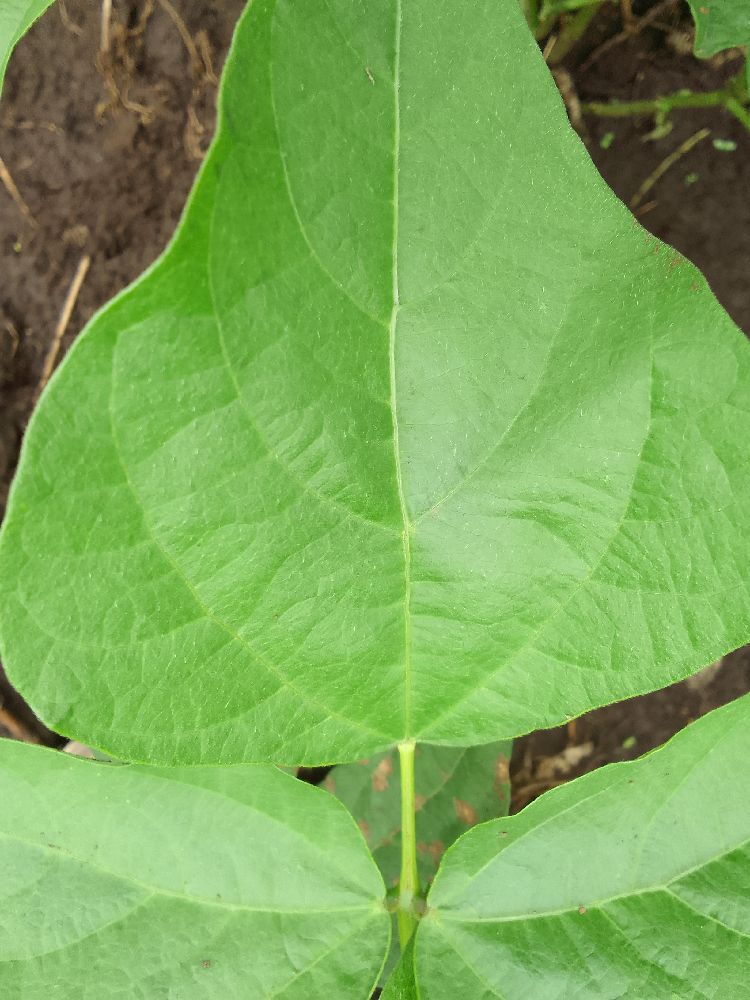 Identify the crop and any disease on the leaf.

common bean, healthy
